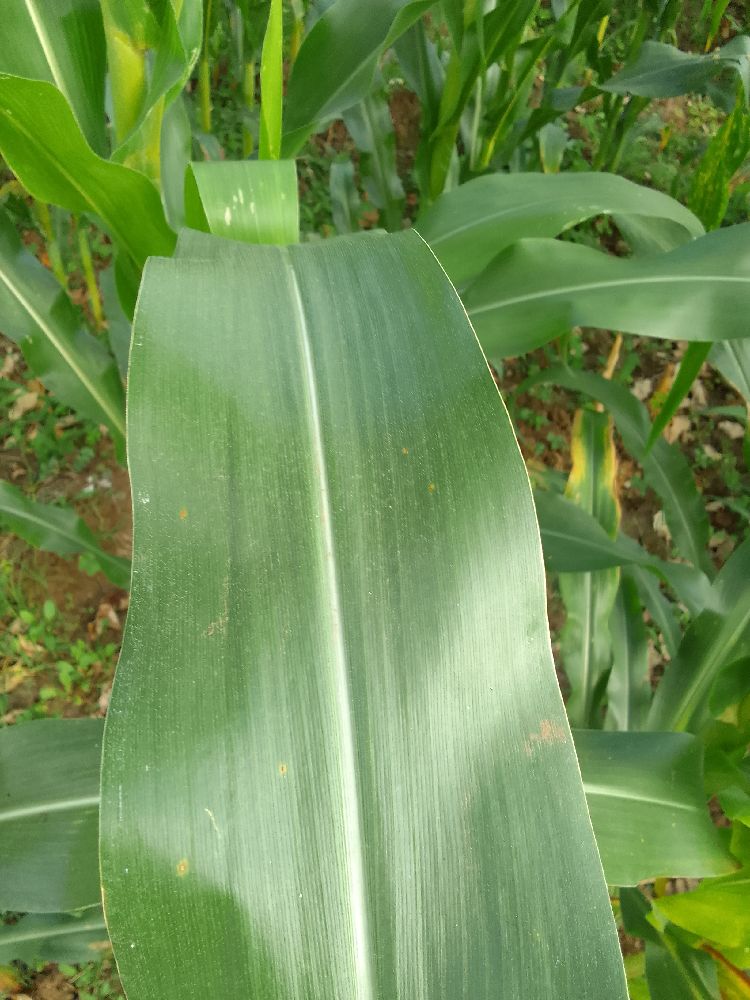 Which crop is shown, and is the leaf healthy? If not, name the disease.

maize, healthy
